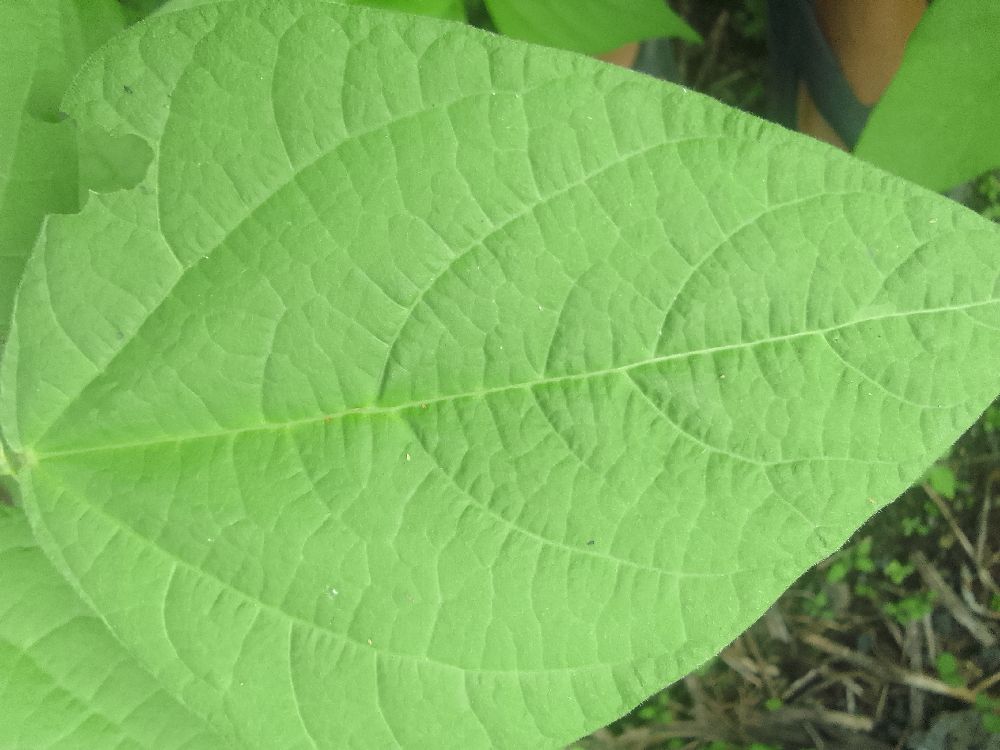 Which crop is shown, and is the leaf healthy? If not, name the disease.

common bean, healthy
